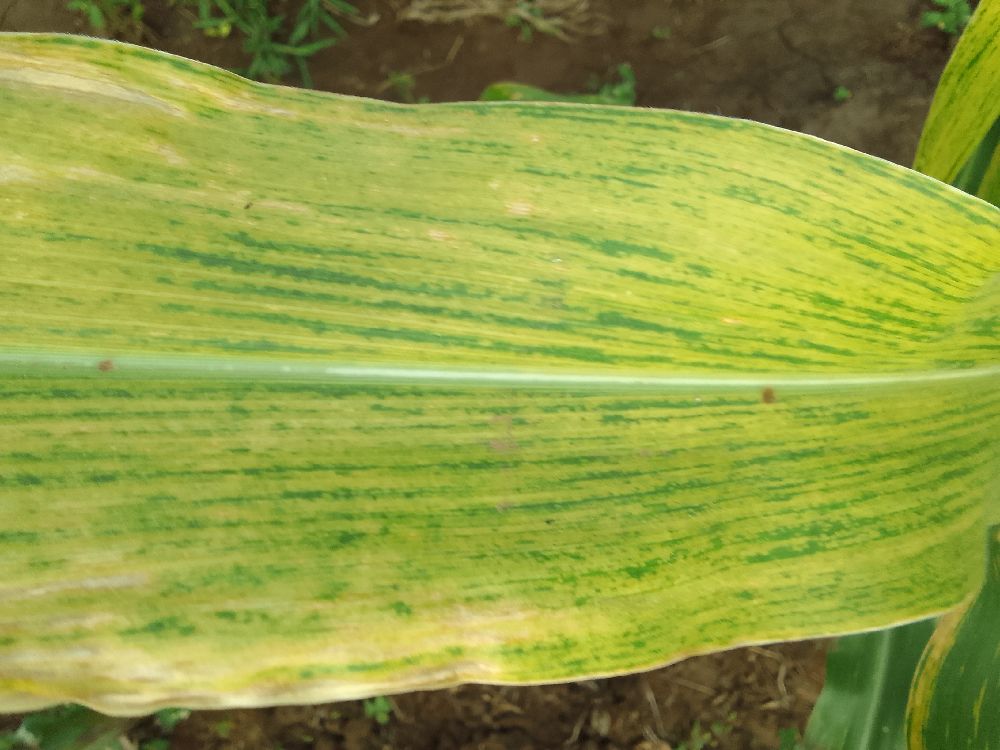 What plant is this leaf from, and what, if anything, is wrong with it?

maize, maize lethal necrosis
